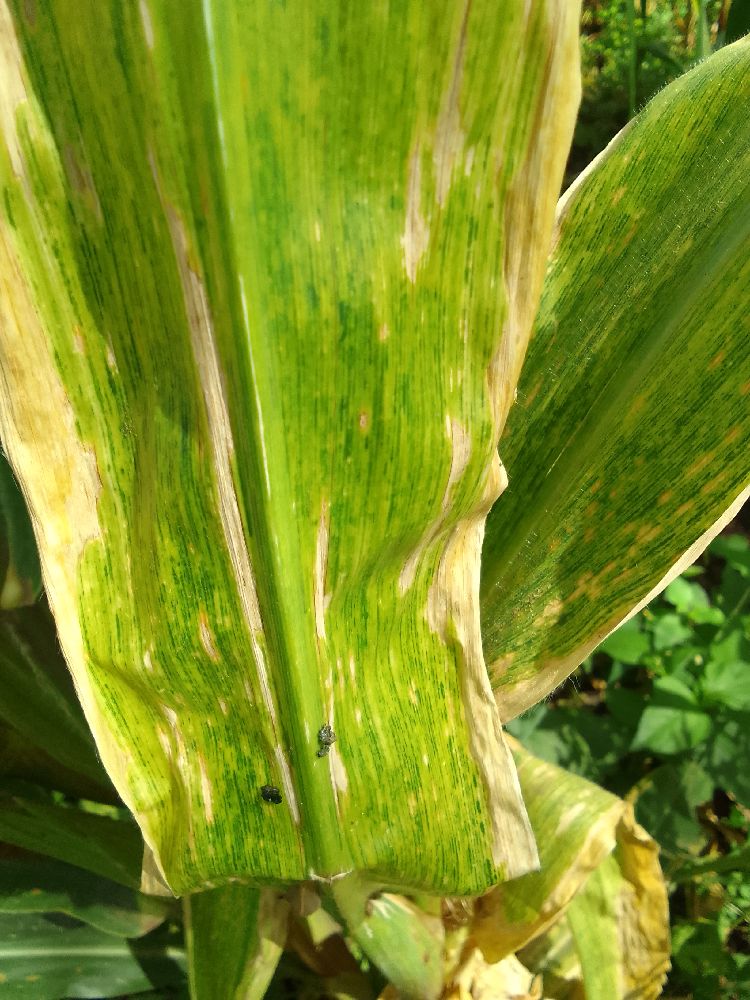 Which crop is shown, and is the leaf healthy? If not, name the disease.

maize, maize lethal necrosis
